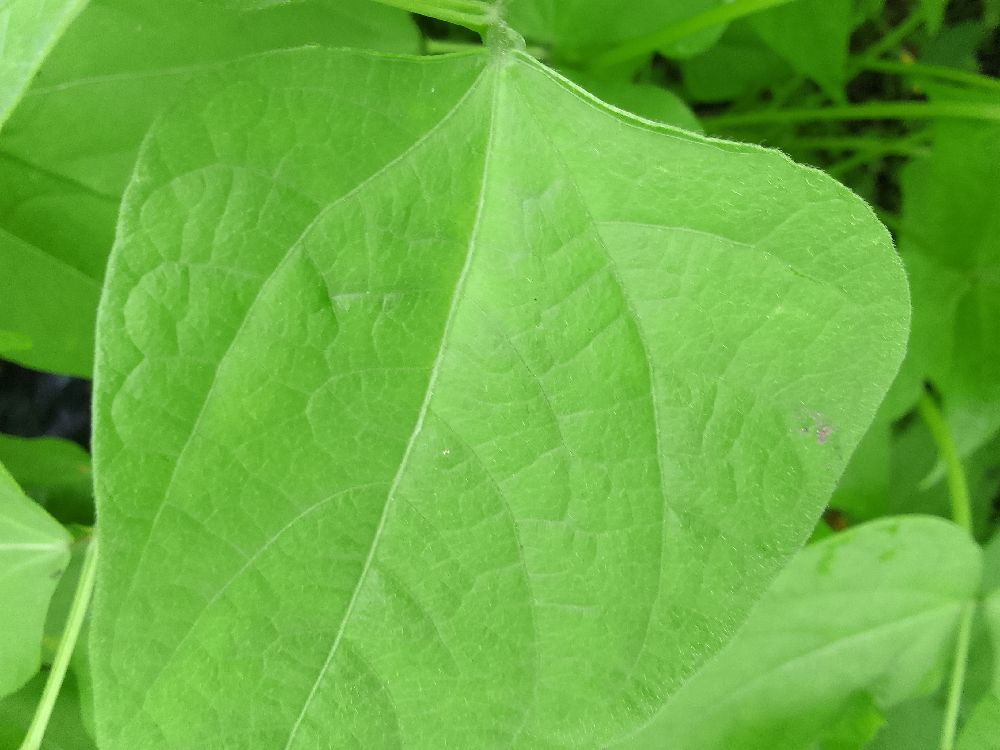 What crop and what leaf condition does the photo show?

common bean, healthy
